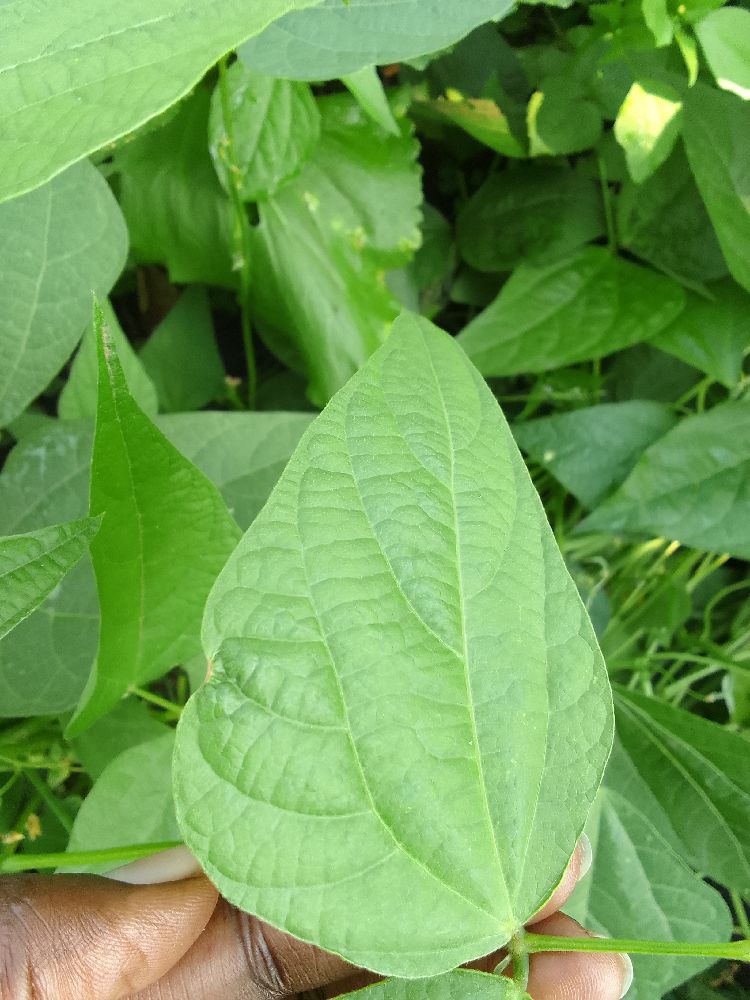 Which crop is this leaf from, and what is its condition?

common bean, healthy
